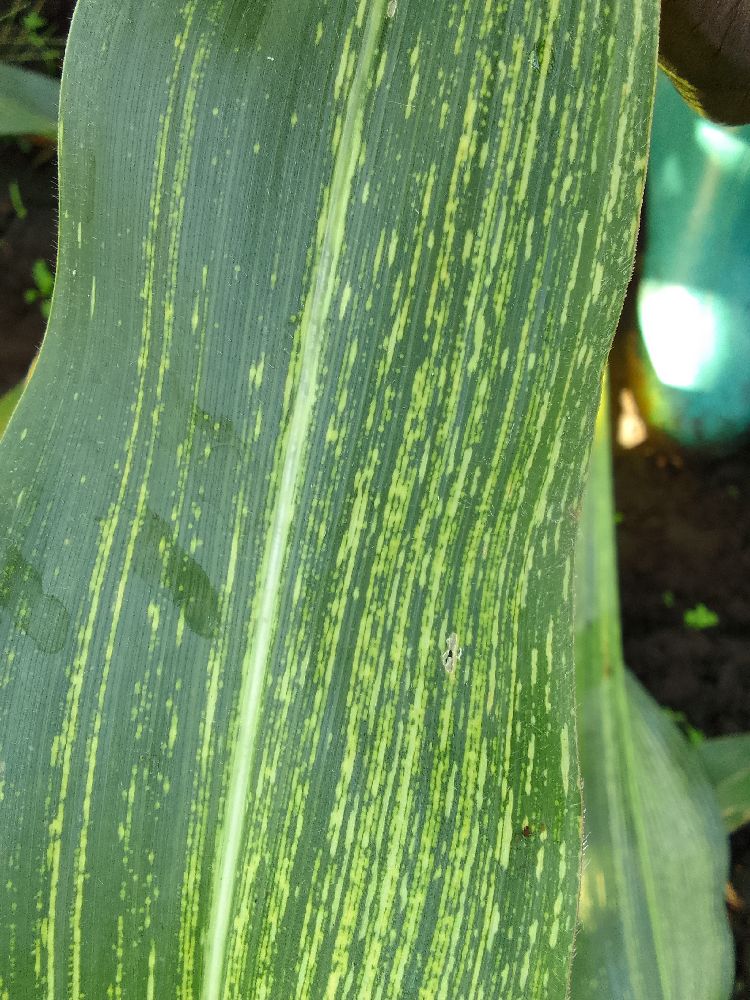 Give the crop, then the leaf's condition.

maize, maize streak virus
